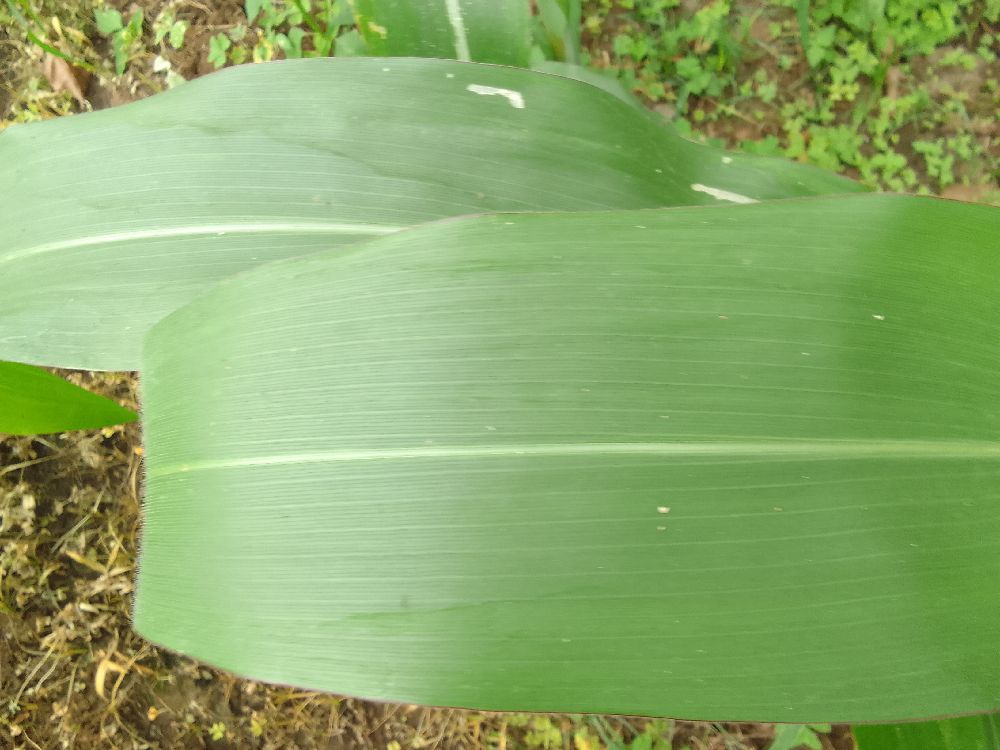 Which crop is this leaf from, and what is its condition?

maize, healthy
